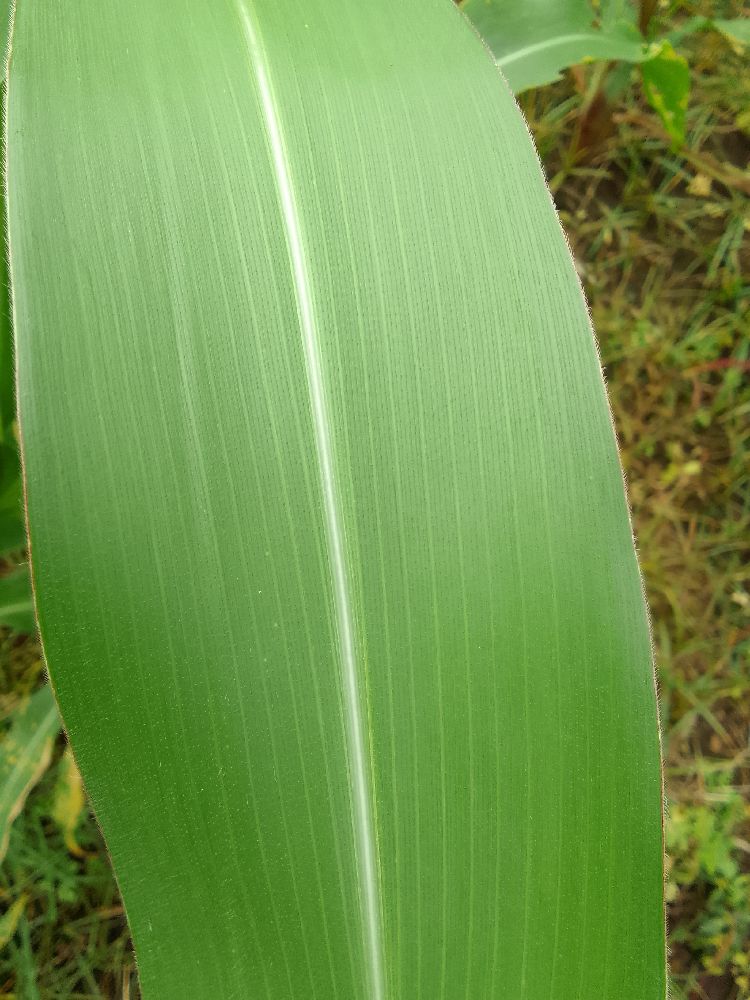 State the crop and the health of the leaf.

maize, healthy
